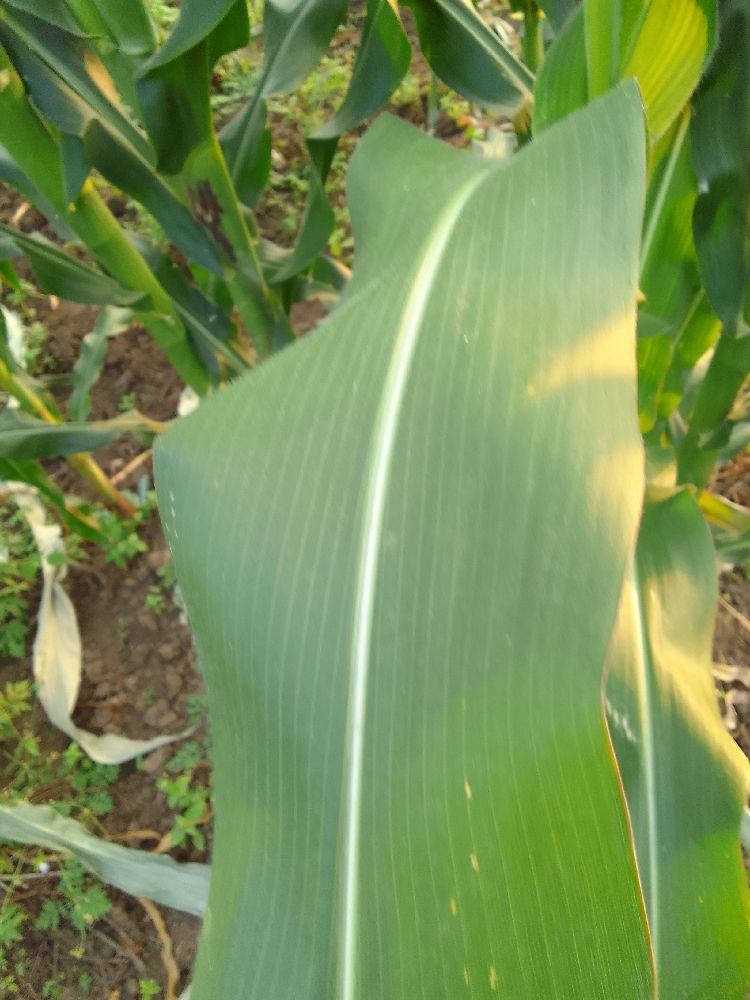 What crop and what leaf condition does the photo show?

maize, healthy
